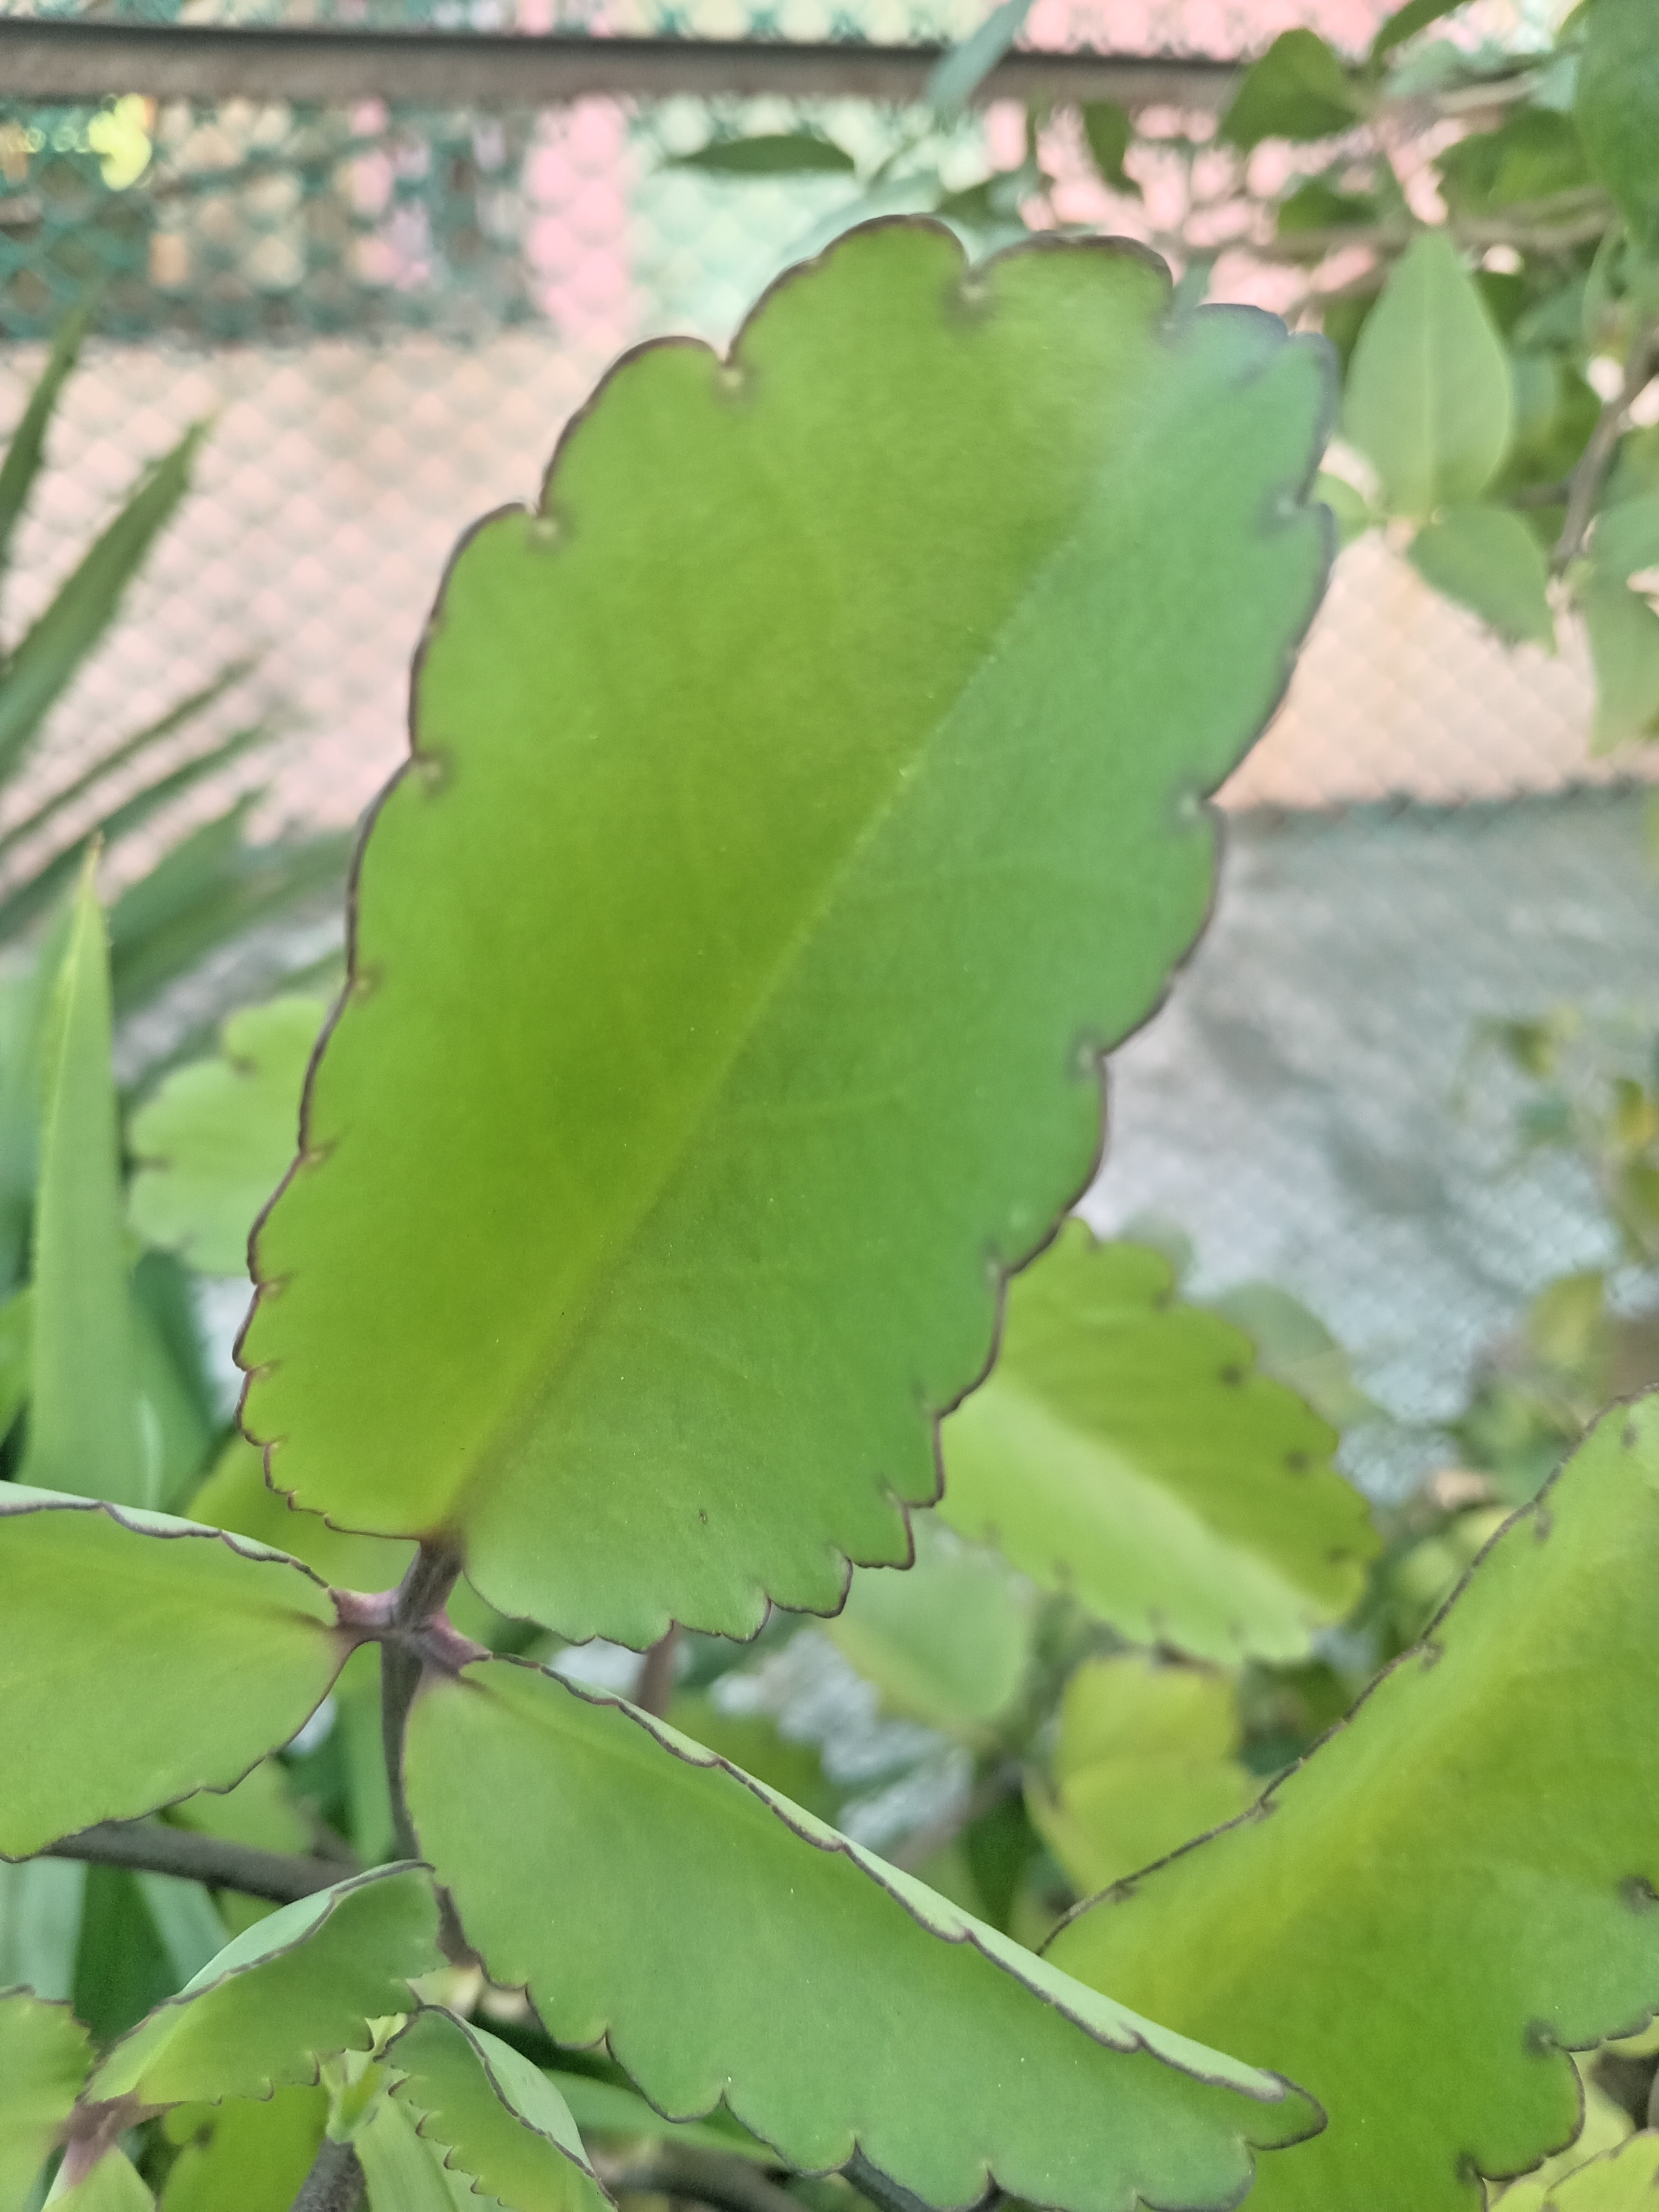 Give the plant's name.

pathorkuci
